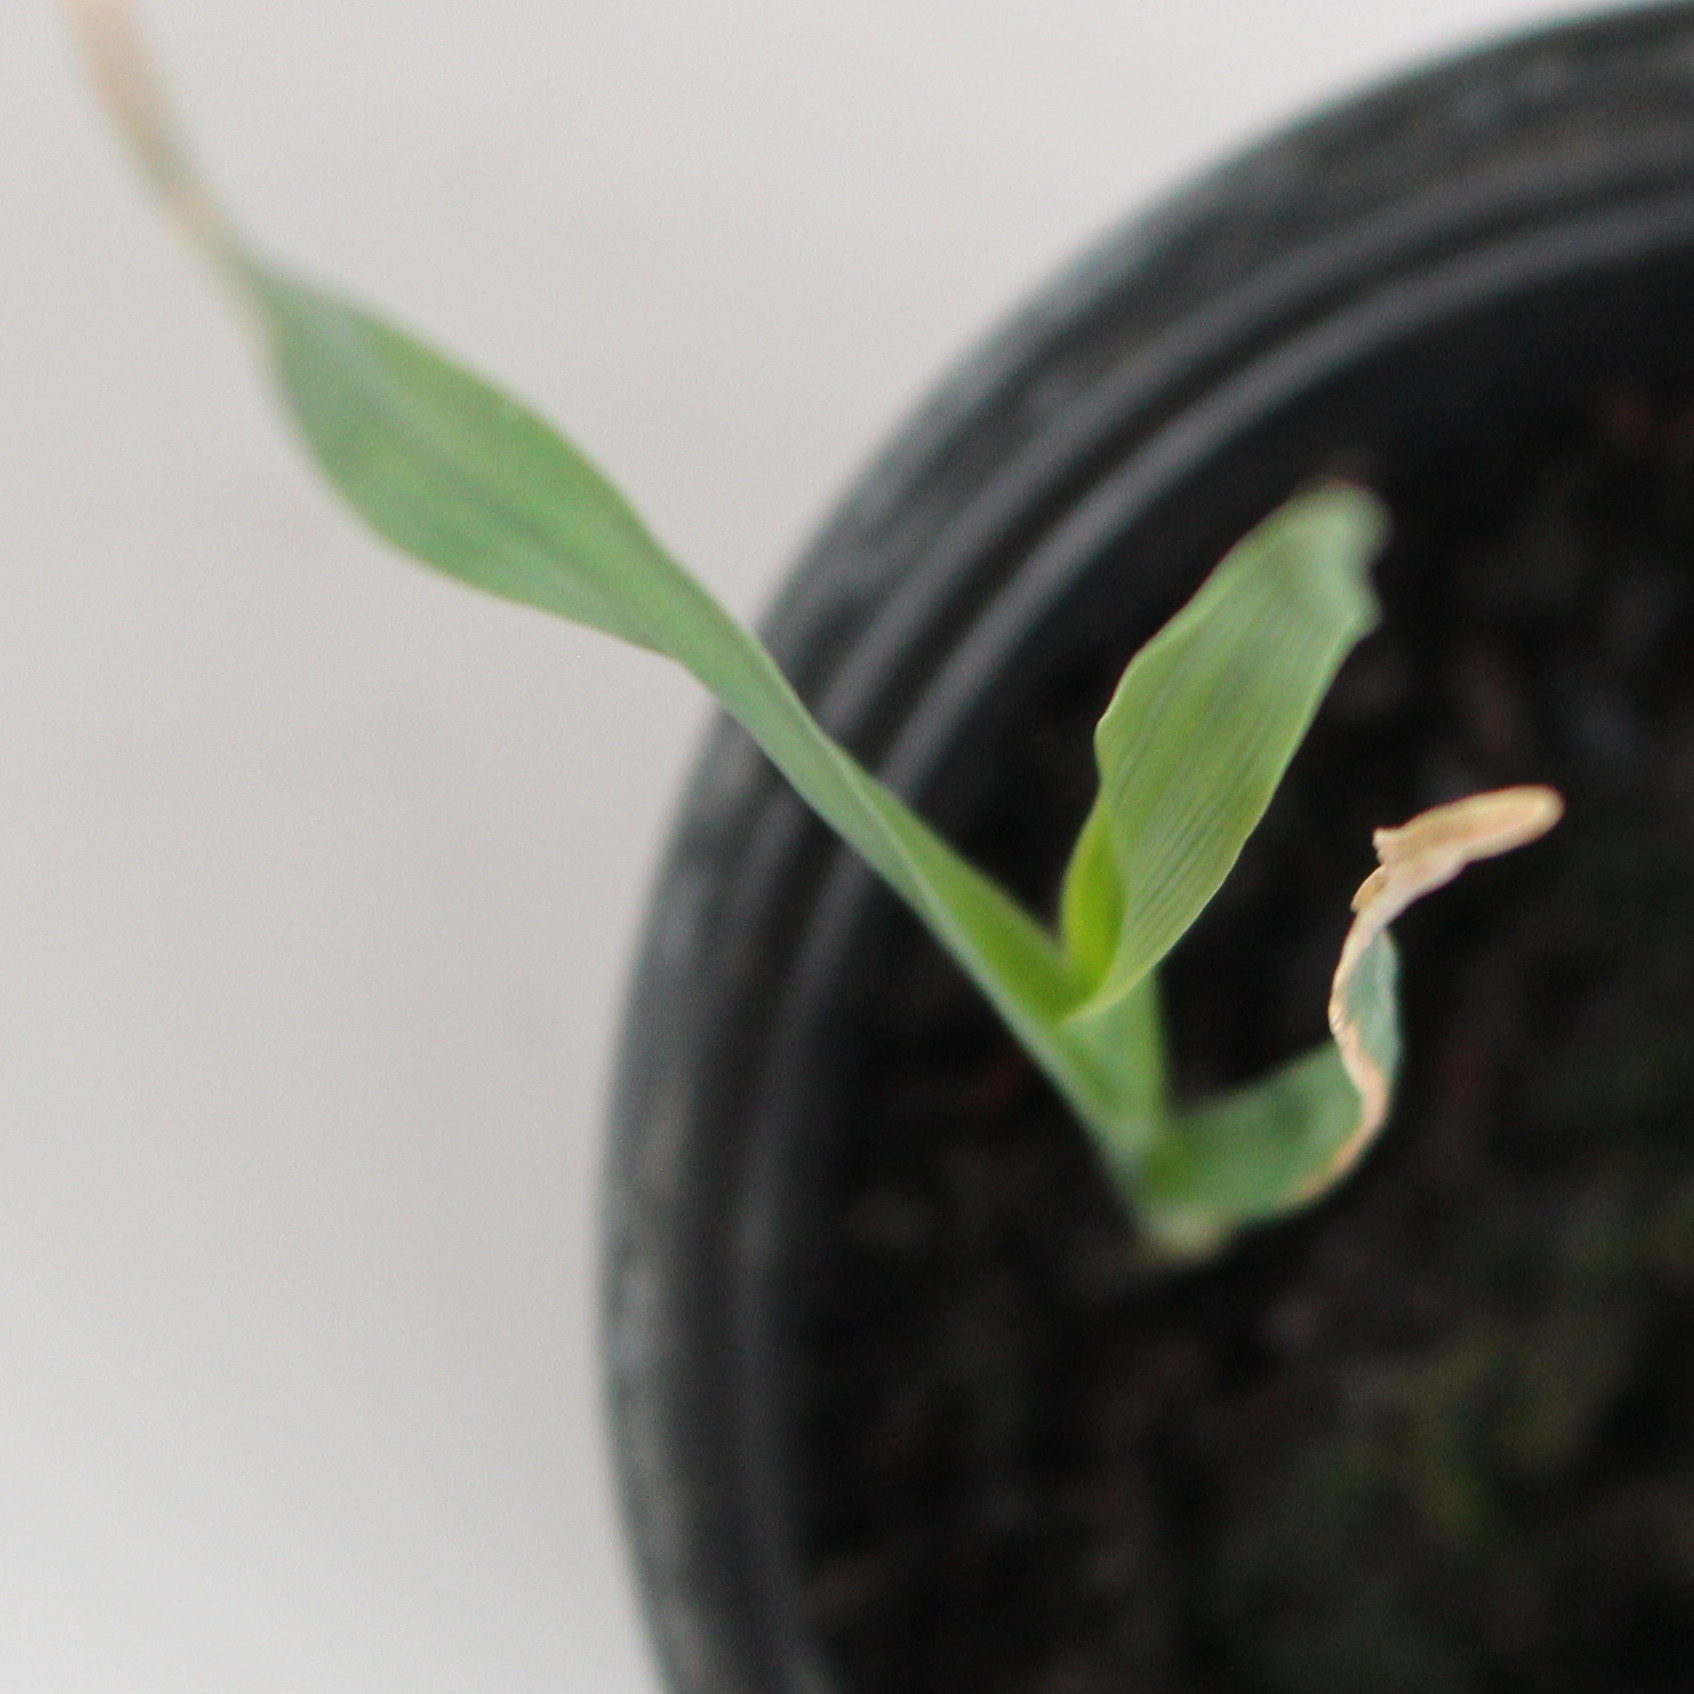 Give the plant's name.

Avena sterilis
